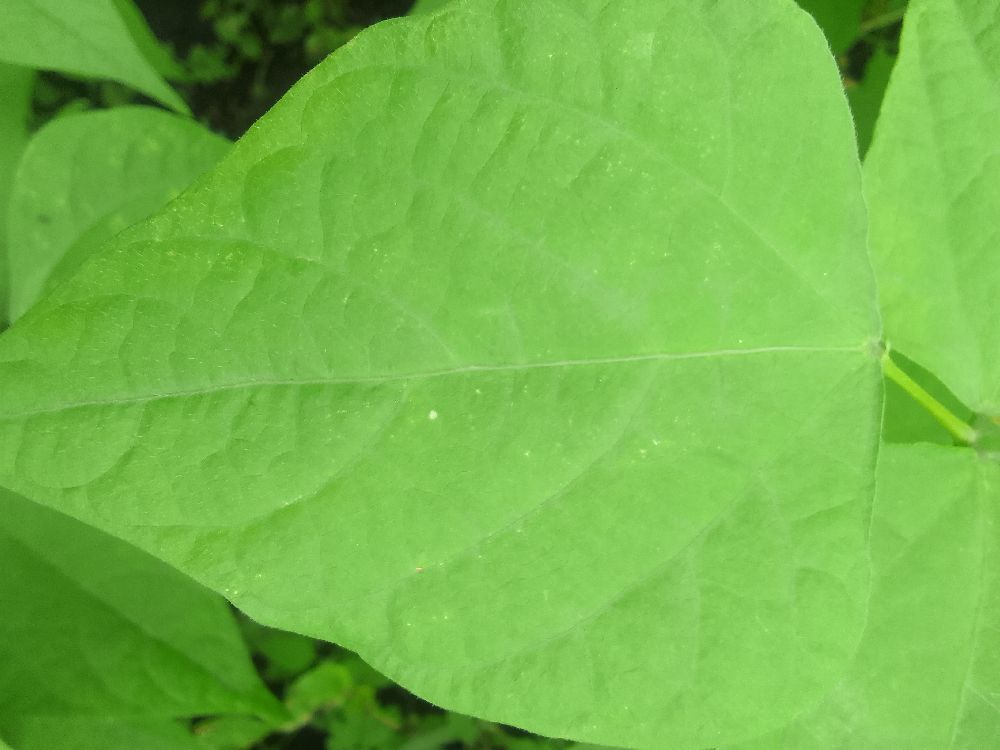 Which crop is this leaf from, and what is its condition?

common bean, healthy
